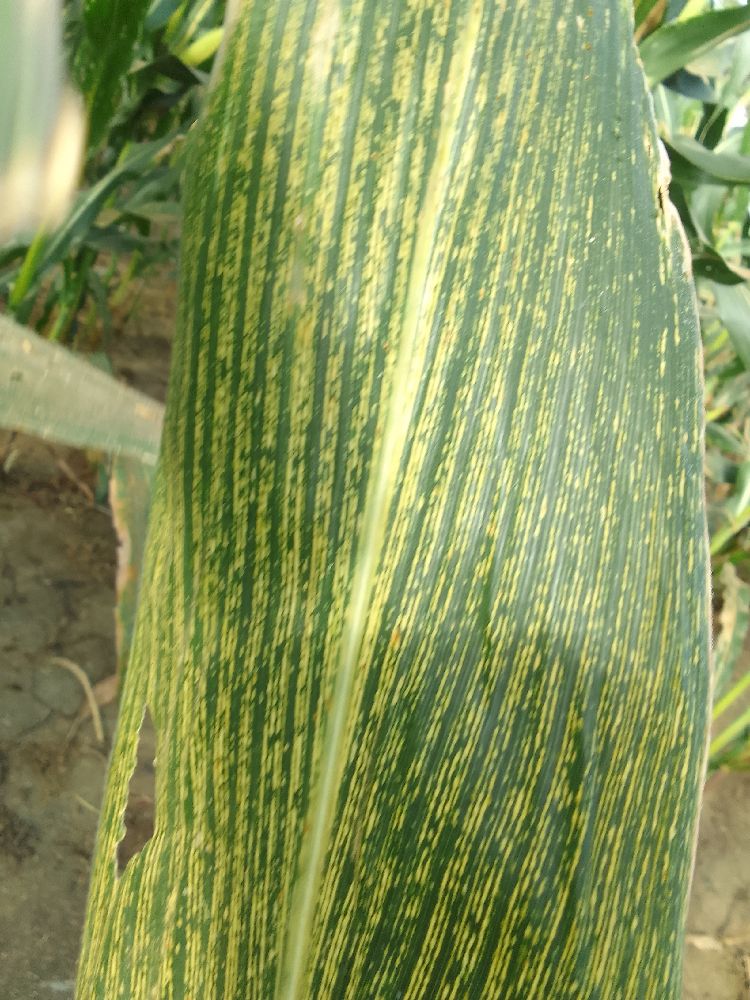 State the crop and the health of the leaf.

maize, maize streak virus
